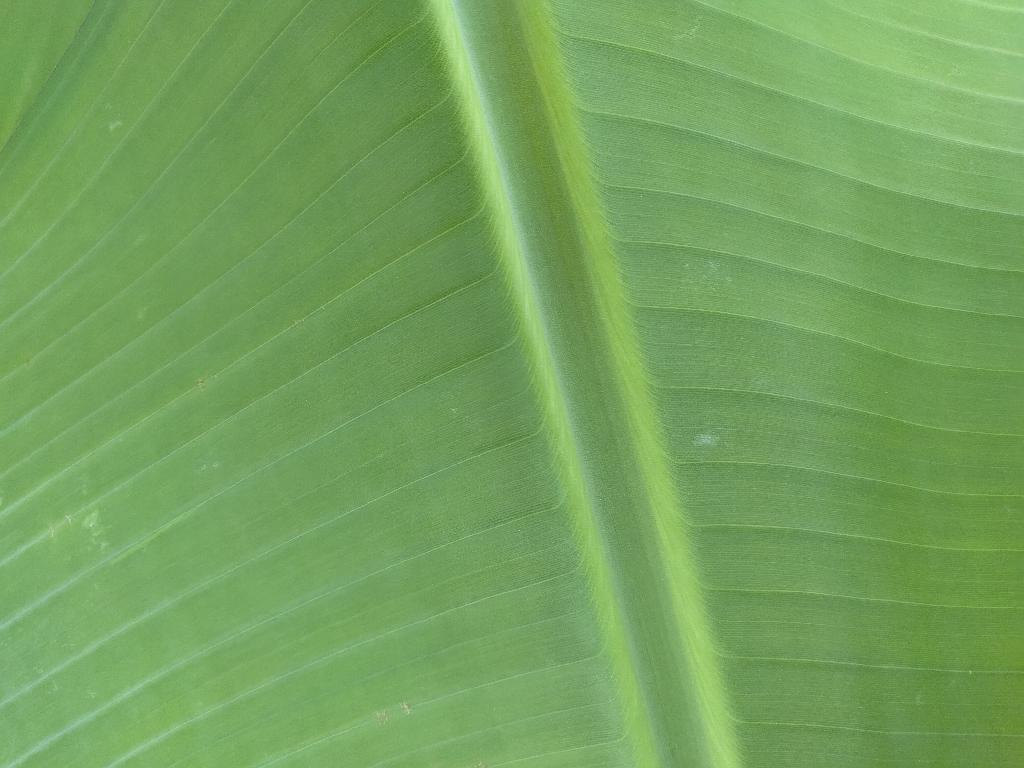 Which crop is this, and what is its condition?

banana, healthy
